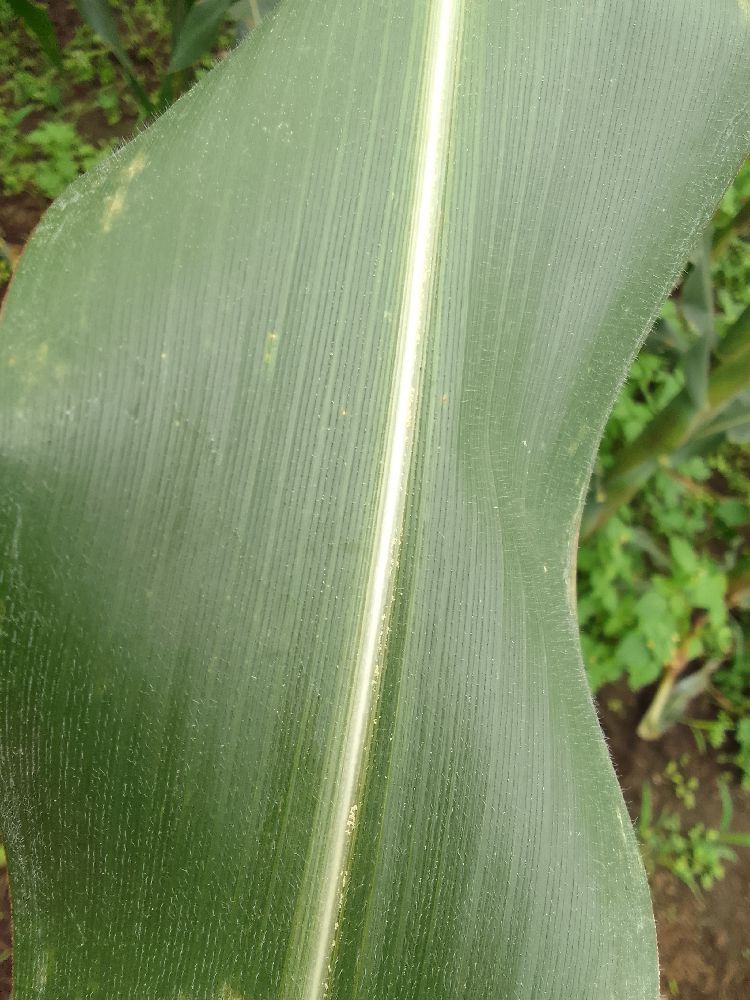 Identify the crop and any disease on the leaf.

maize, healthy
